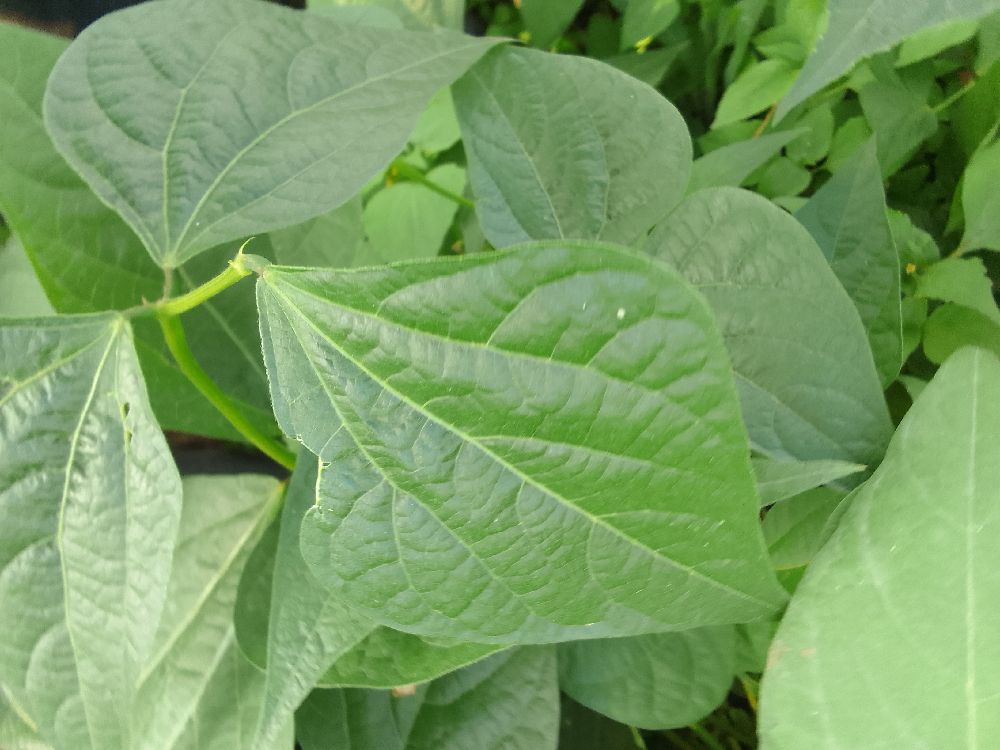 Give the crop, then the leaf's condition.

common bean, healthy
